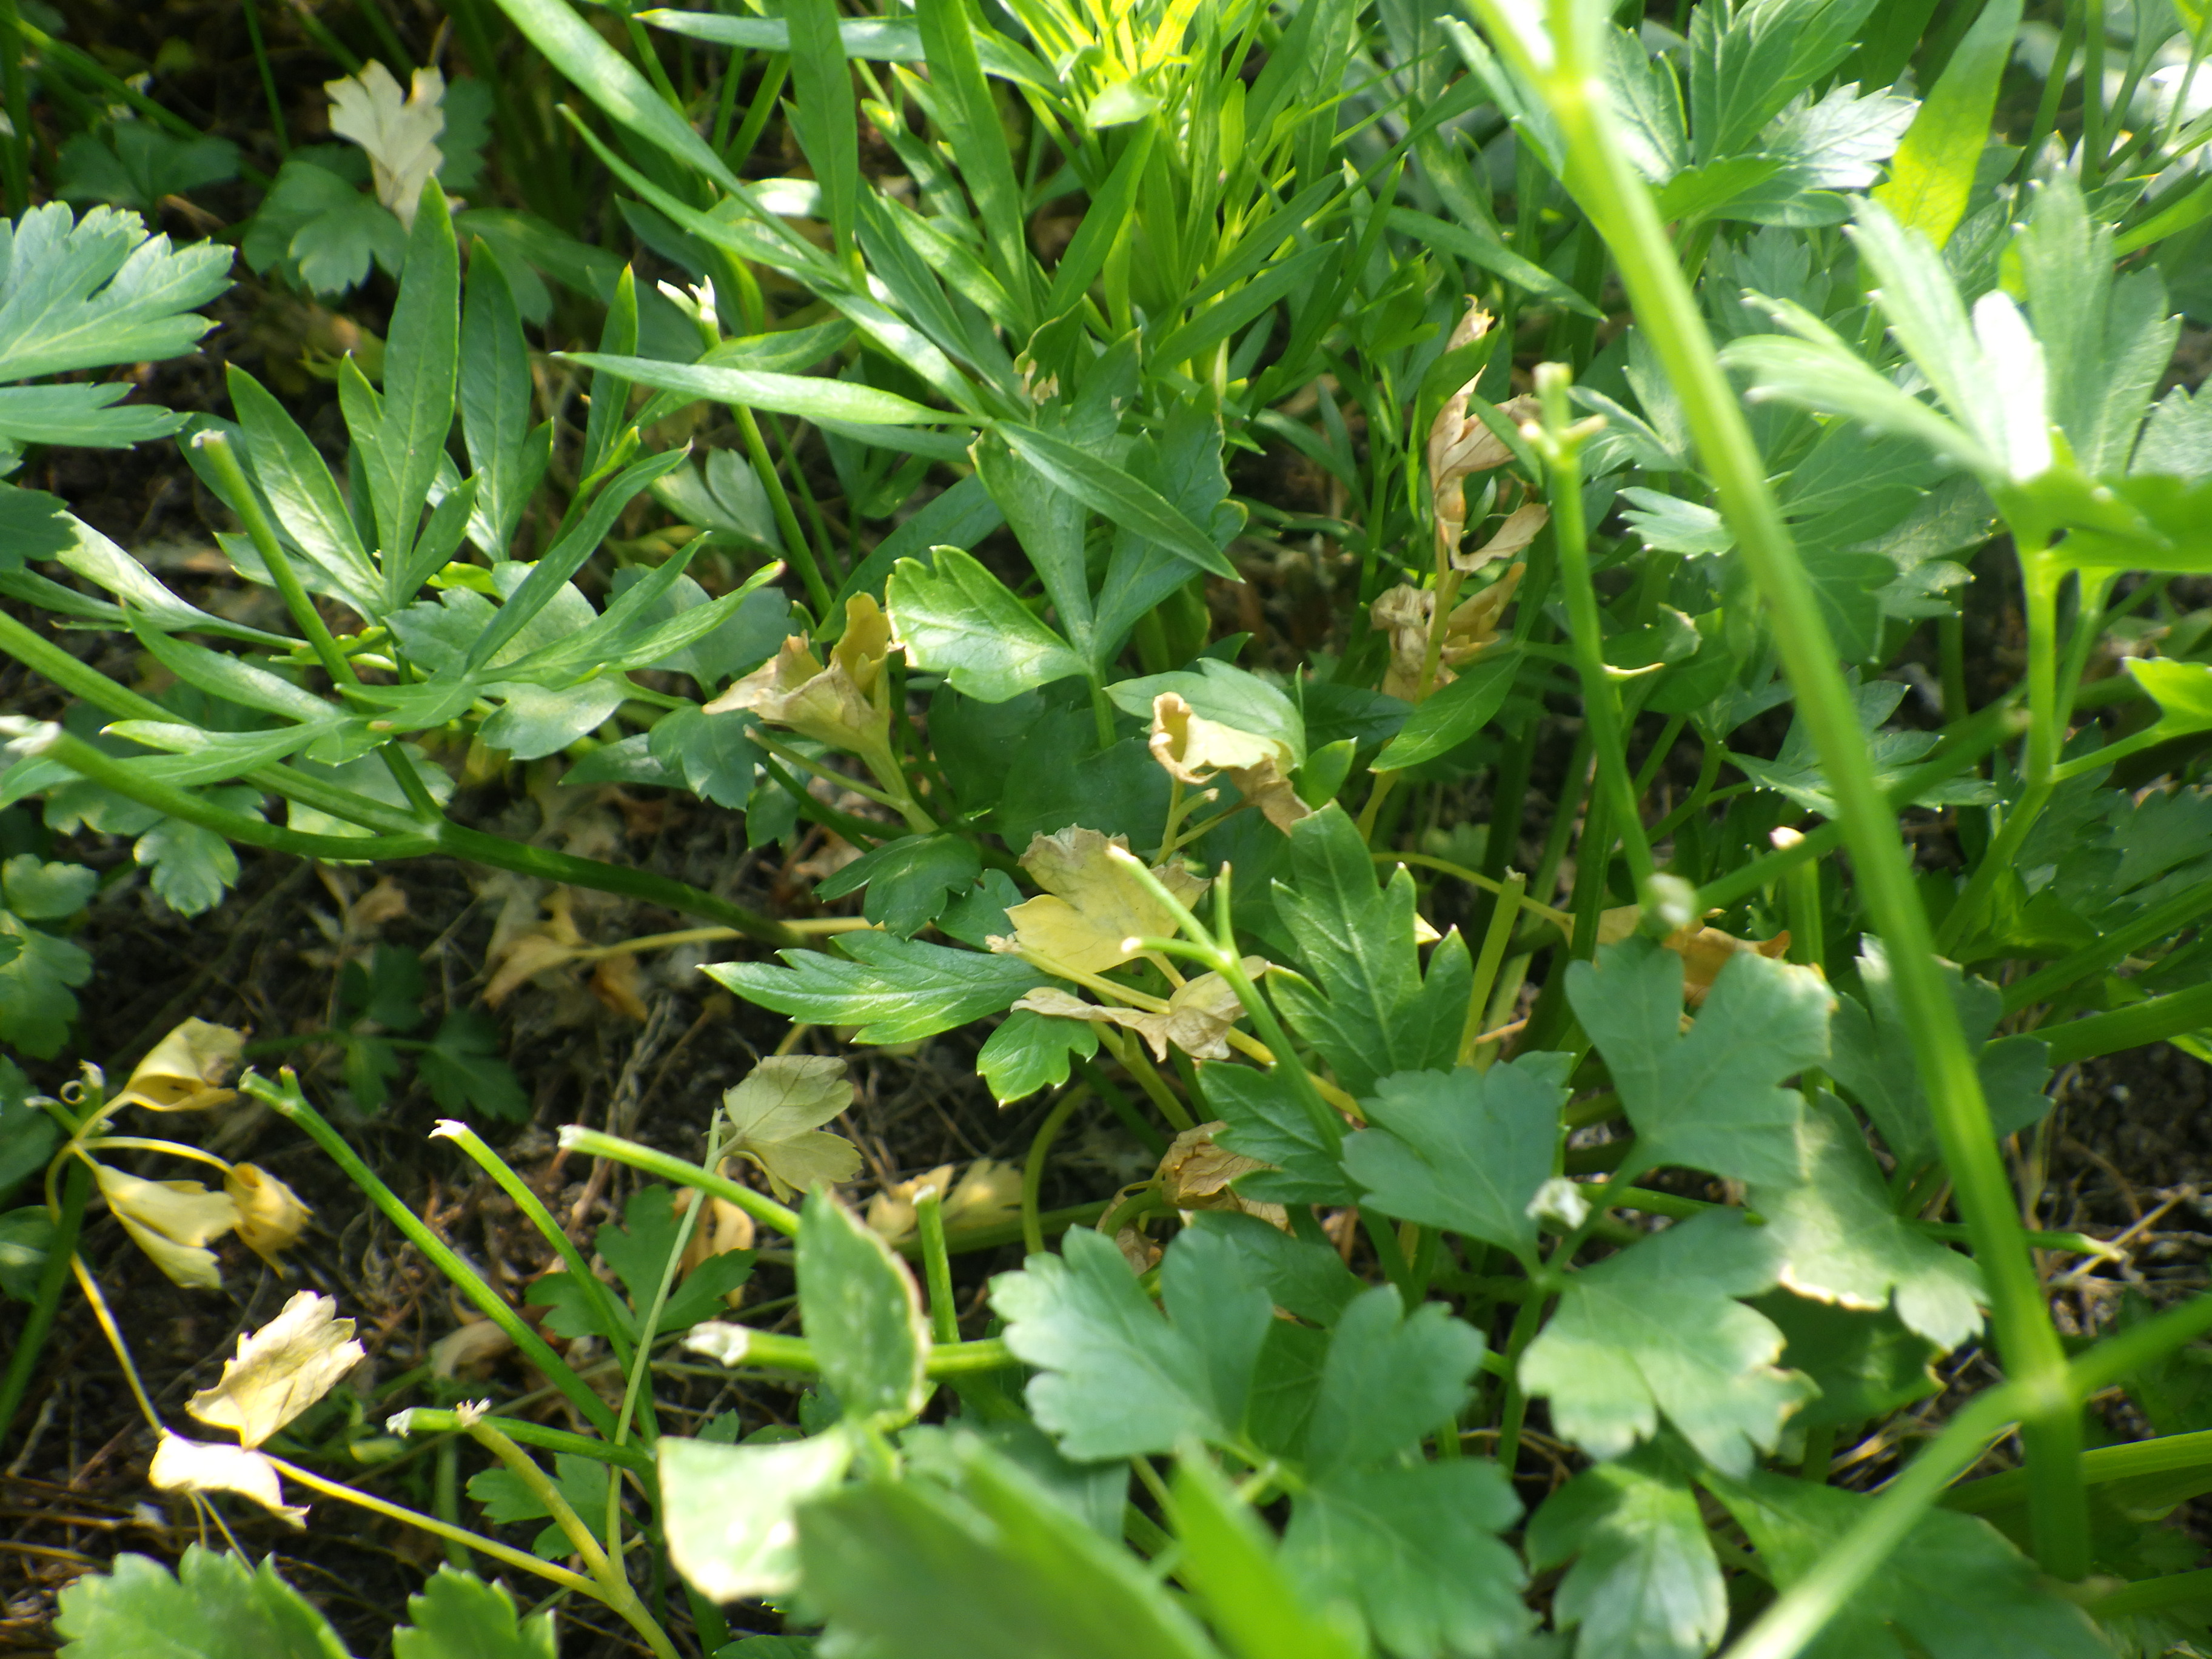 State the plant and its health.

parsley, mechanical damage
